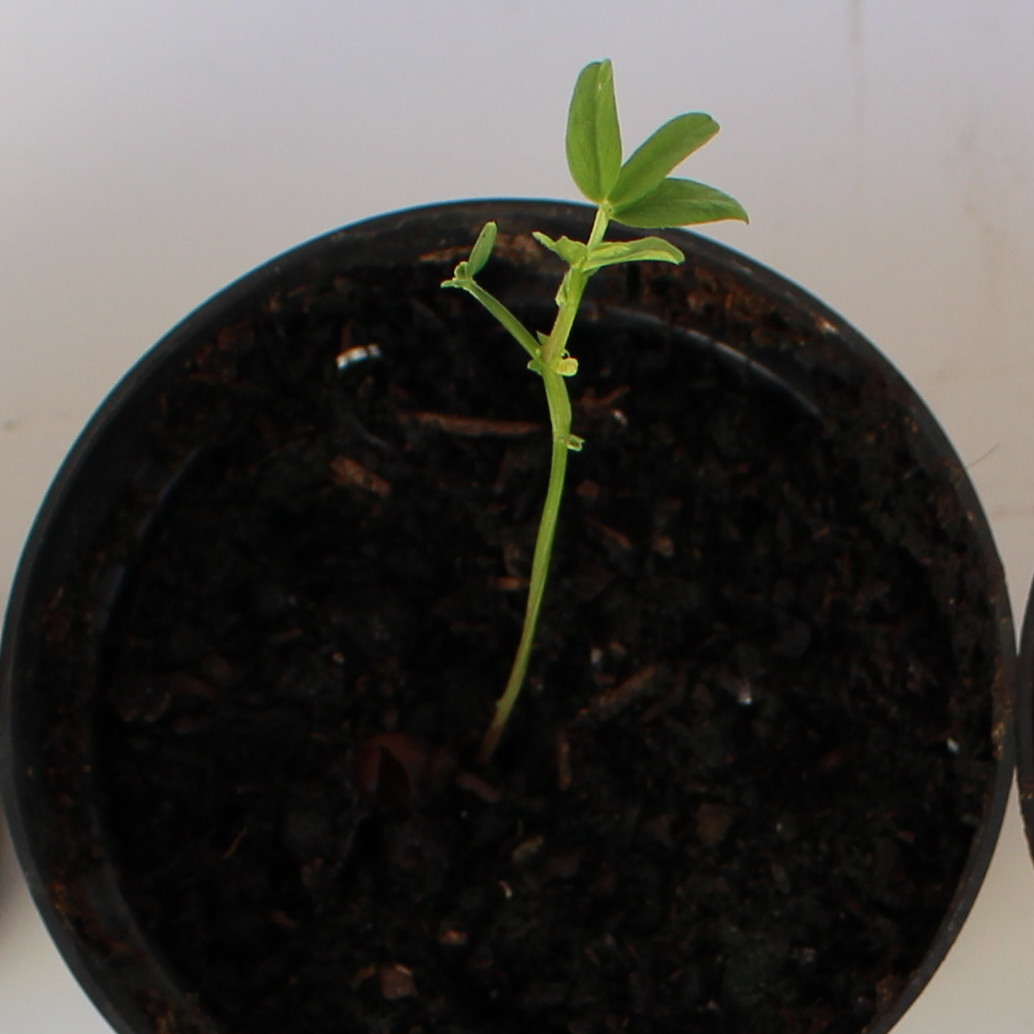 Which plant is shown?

Vicia sativa
